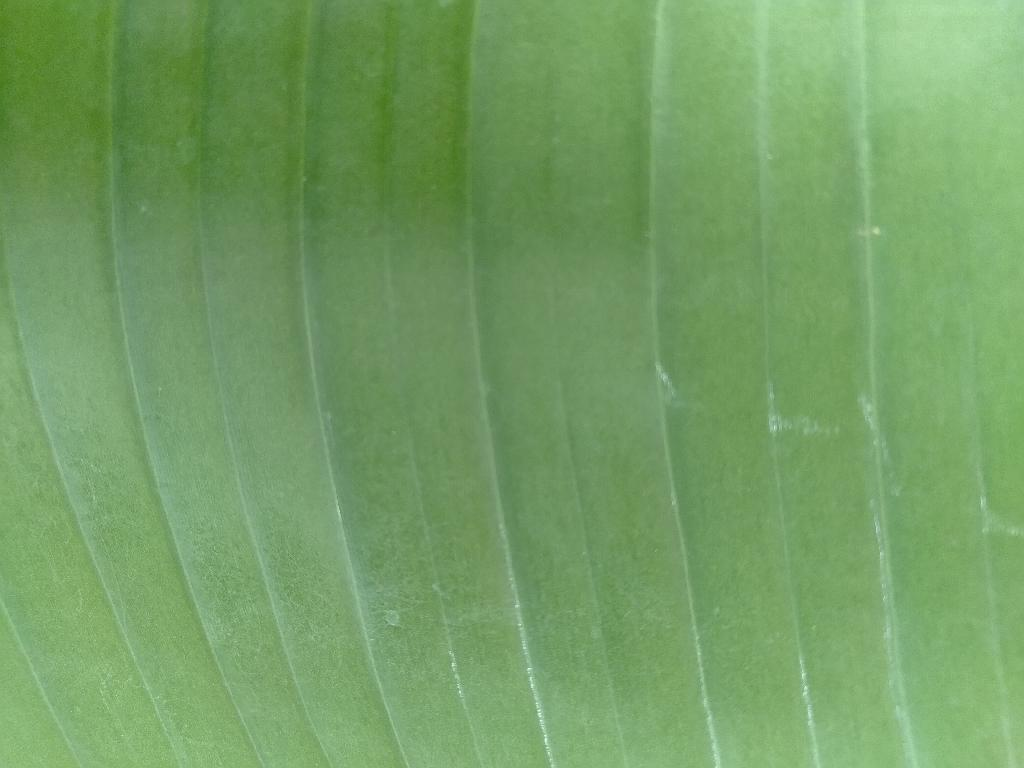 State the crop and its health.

banana, healthy
